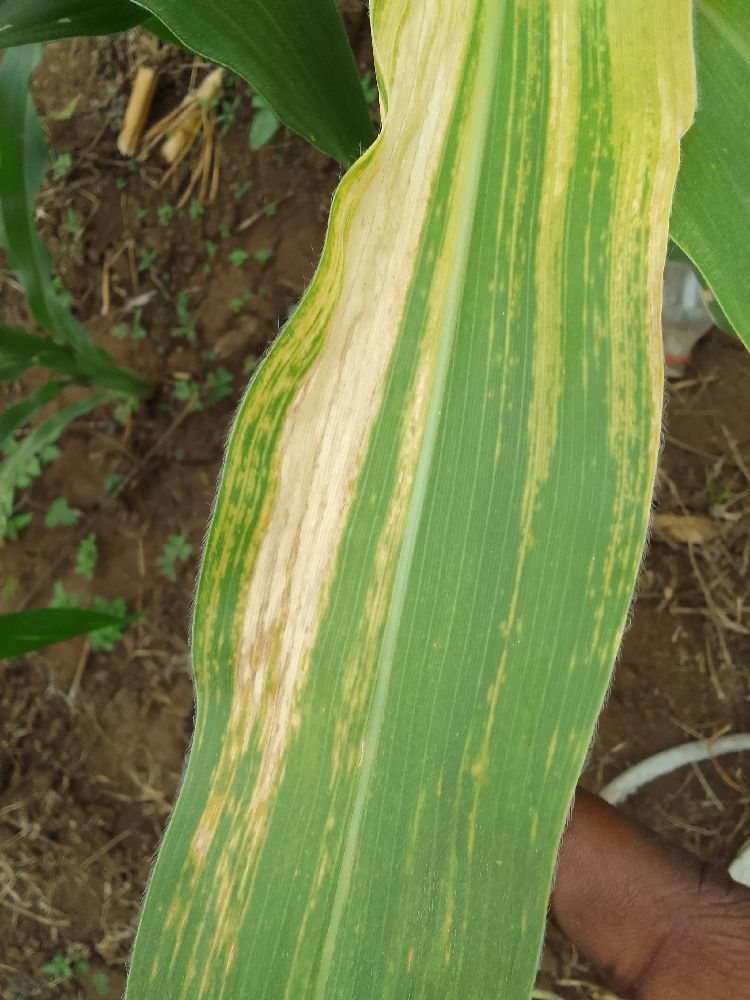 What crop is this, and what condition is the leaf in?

maize, maize lethal necrosis
